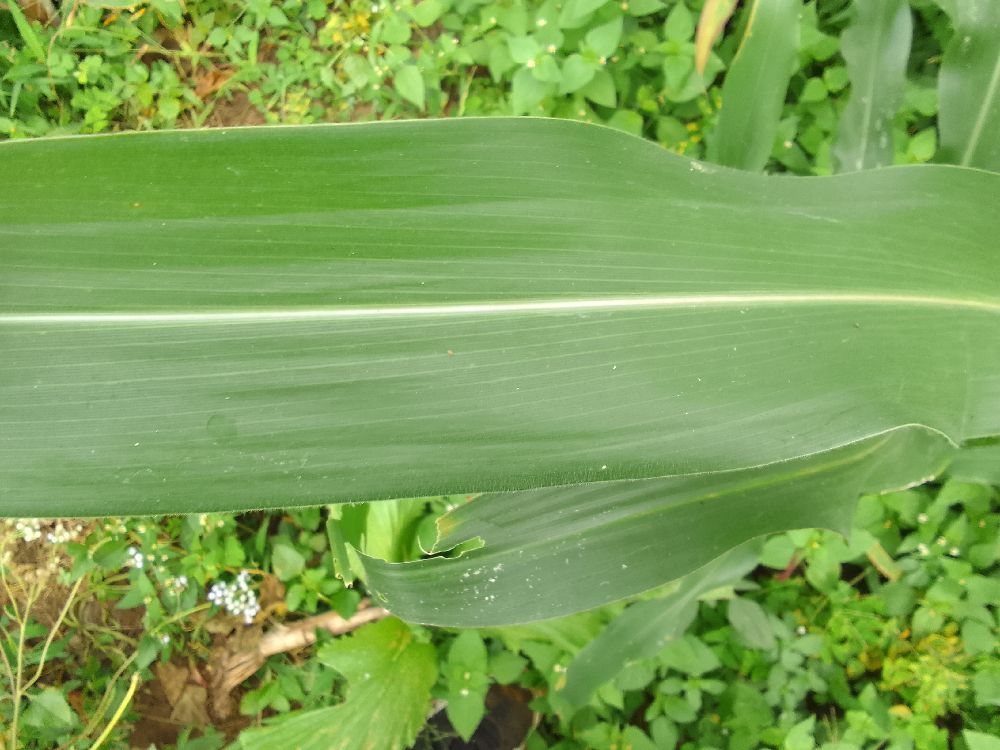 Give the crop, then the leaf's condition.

maize, healthy
